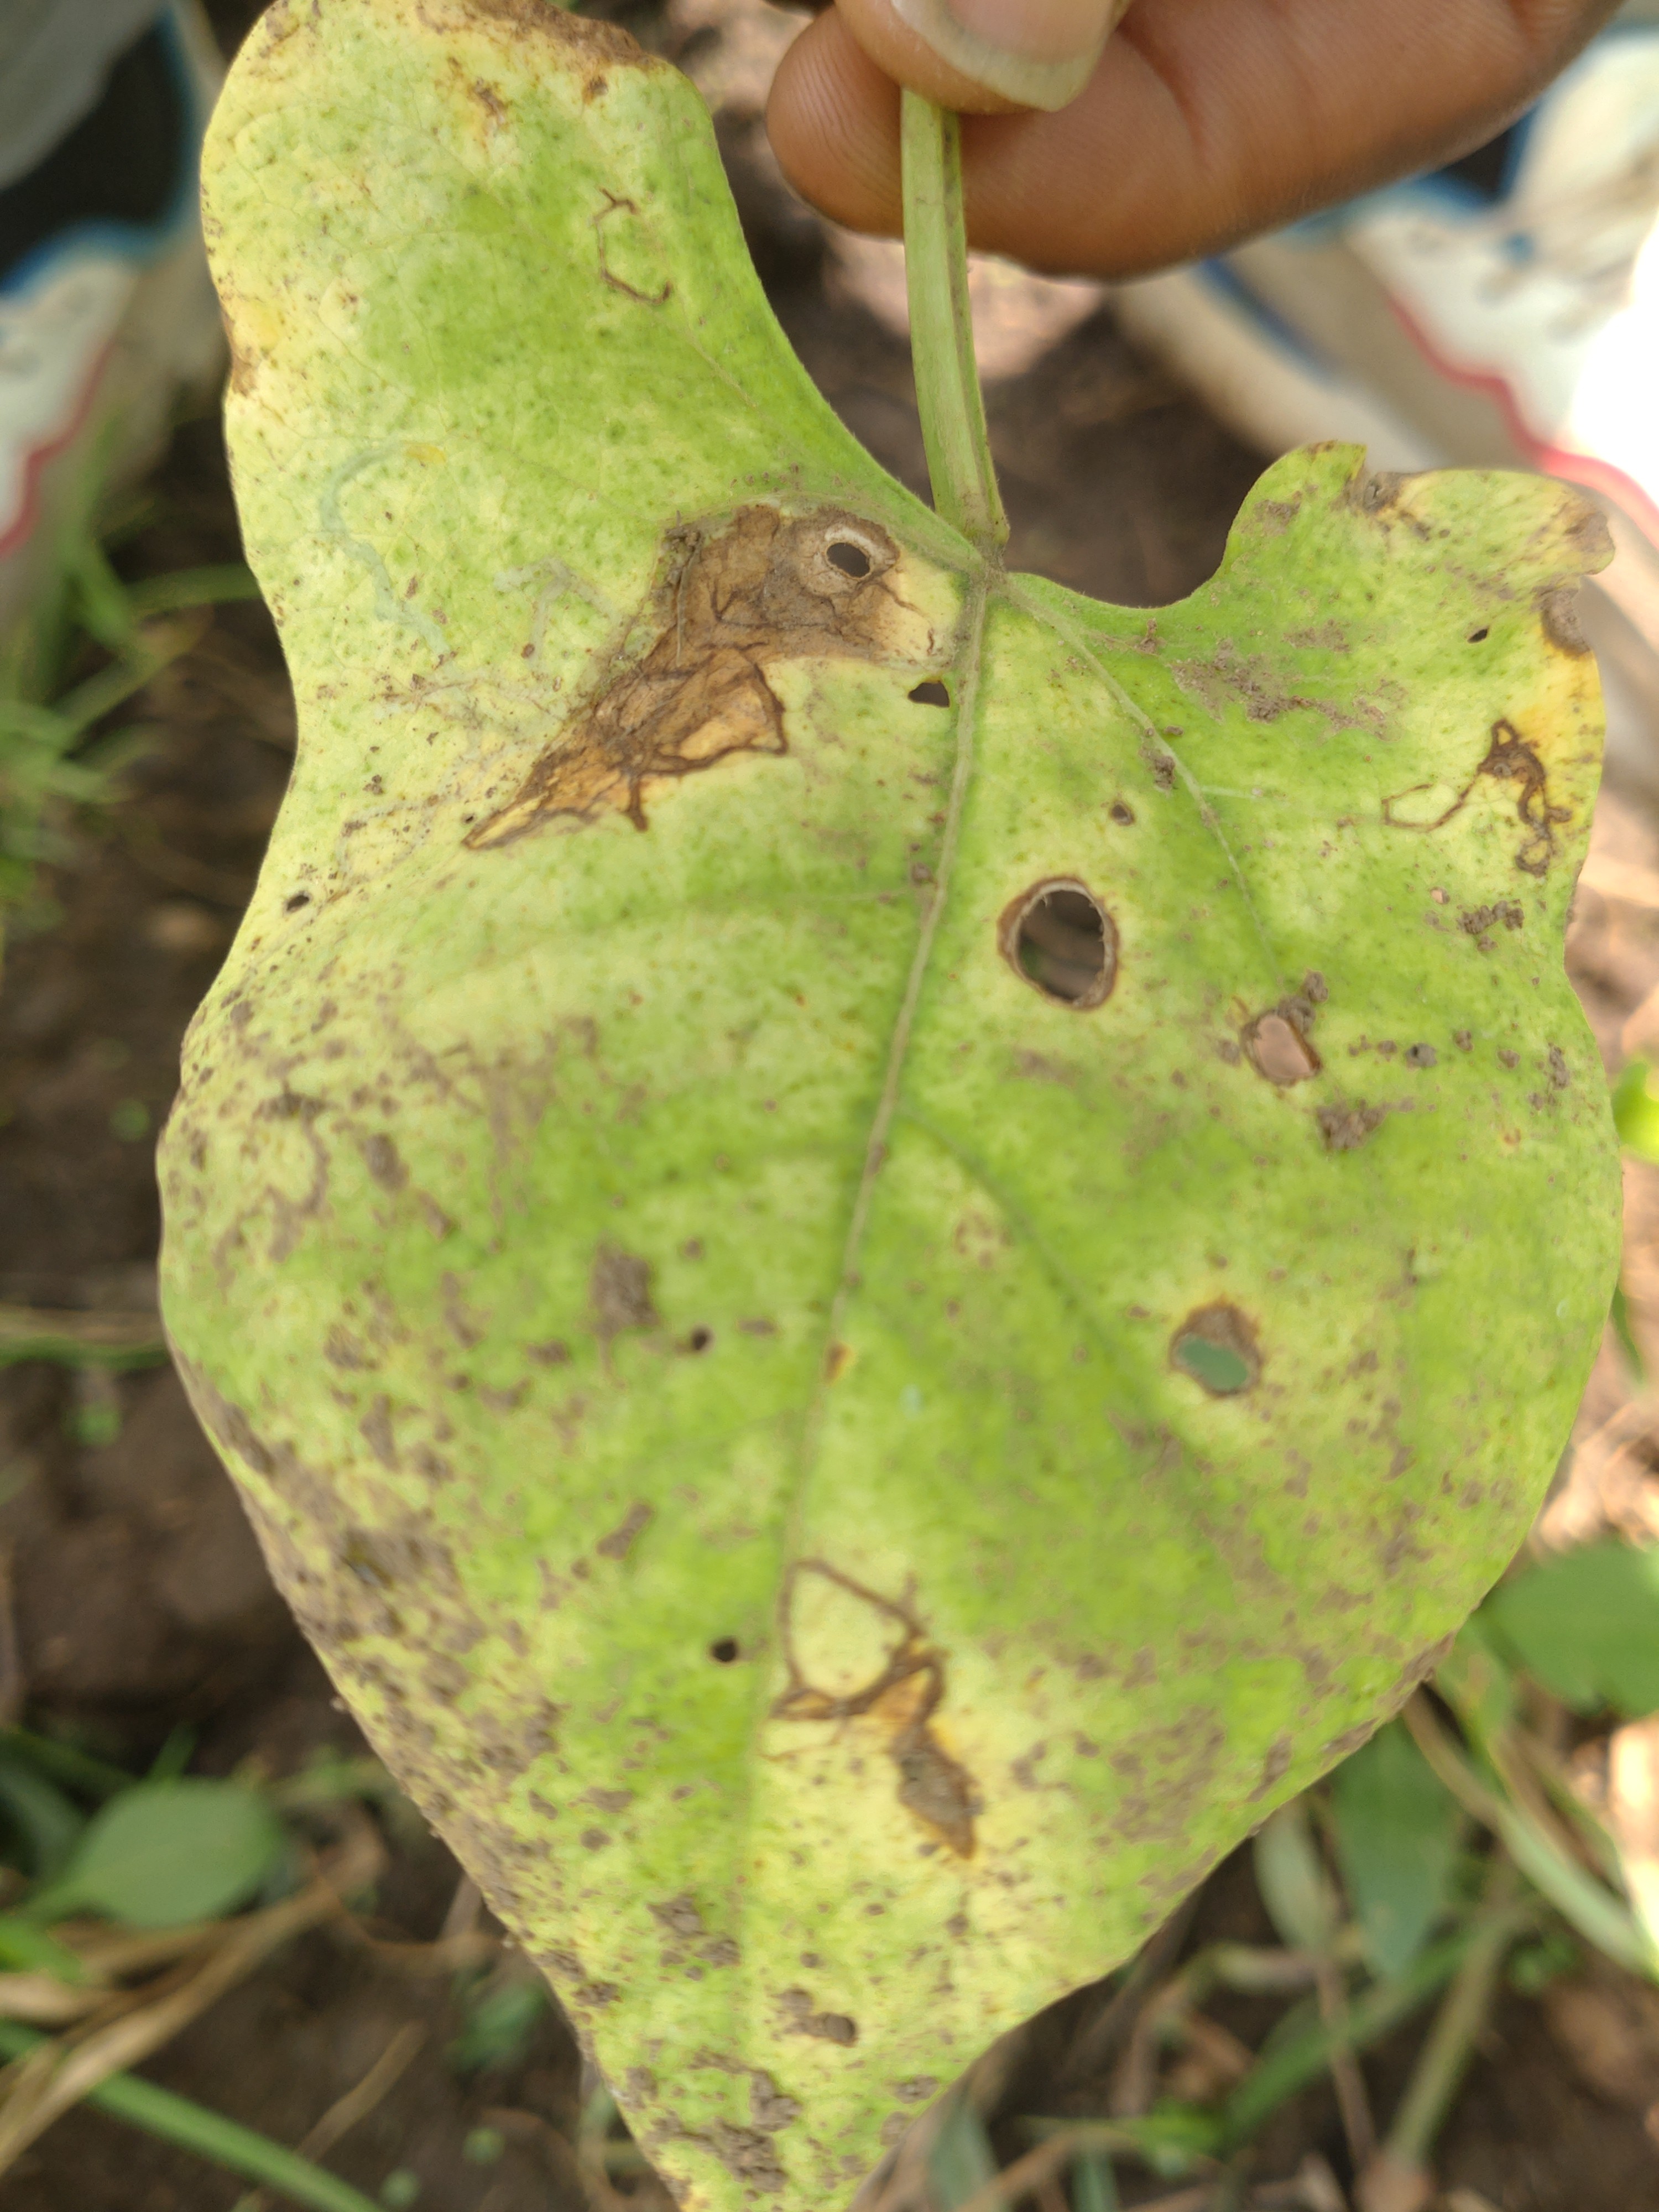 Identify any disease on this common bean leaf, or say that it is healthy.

anthracnose
